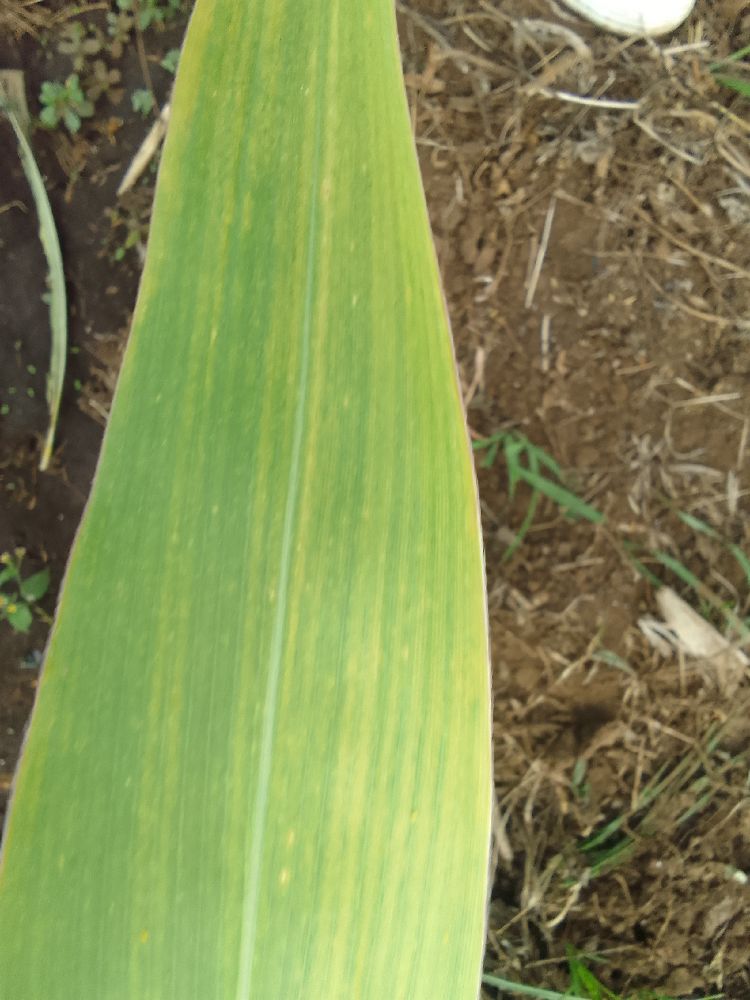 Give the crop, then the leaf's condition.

maize, maize lethal necrosis
